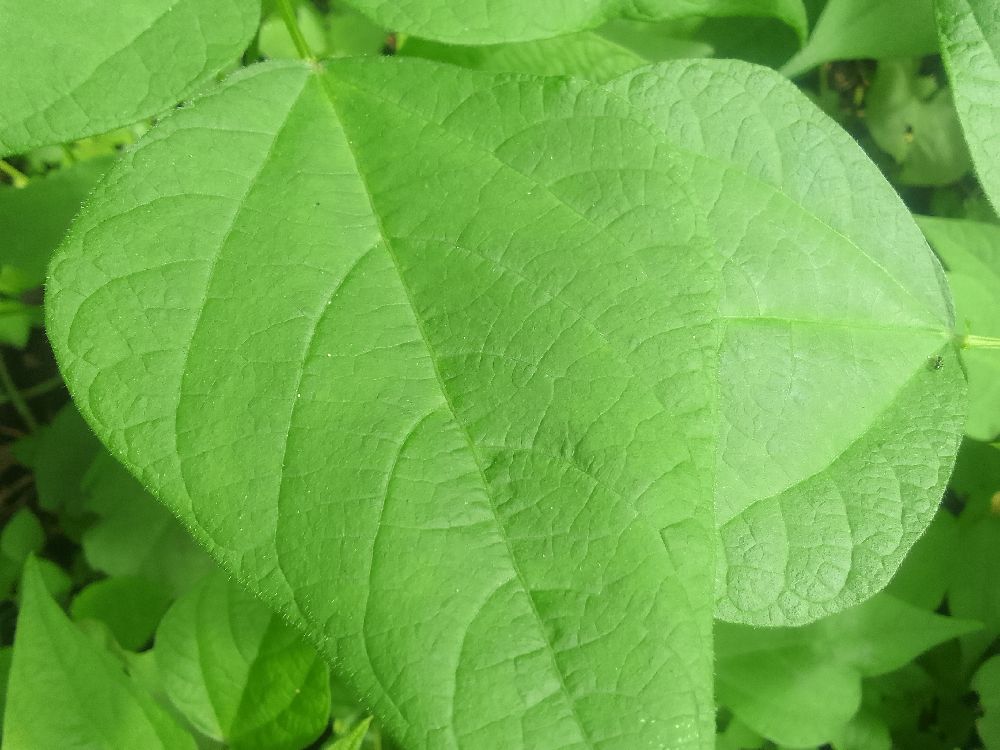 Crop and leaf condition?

common bean, healthy
